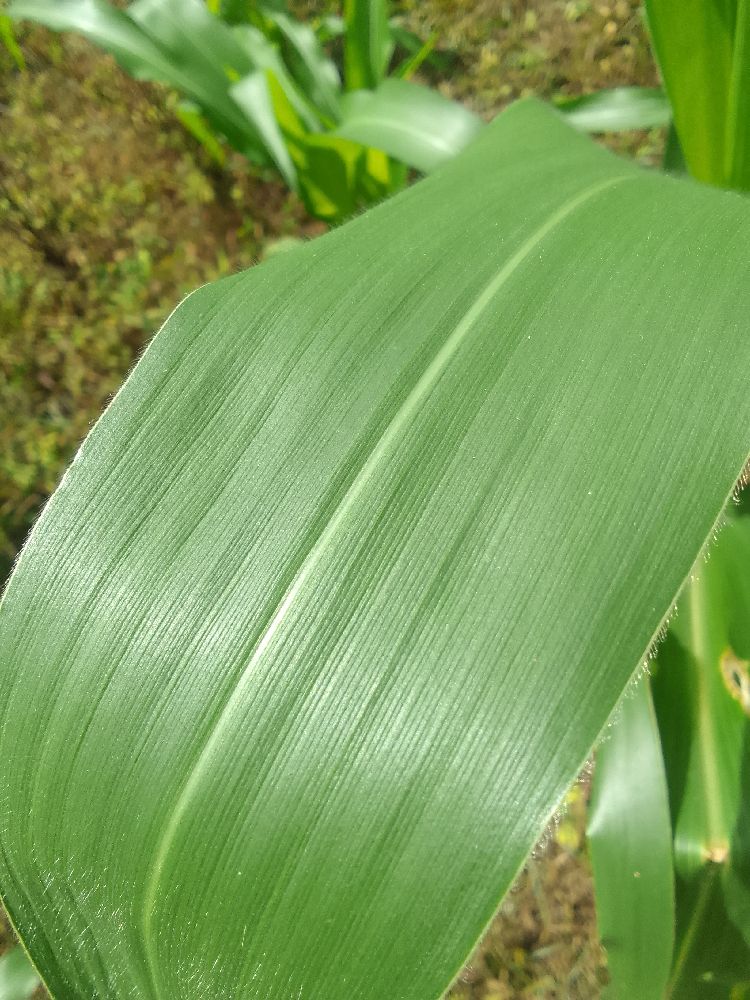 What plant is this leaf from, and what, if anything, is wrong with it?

maize, healthy
